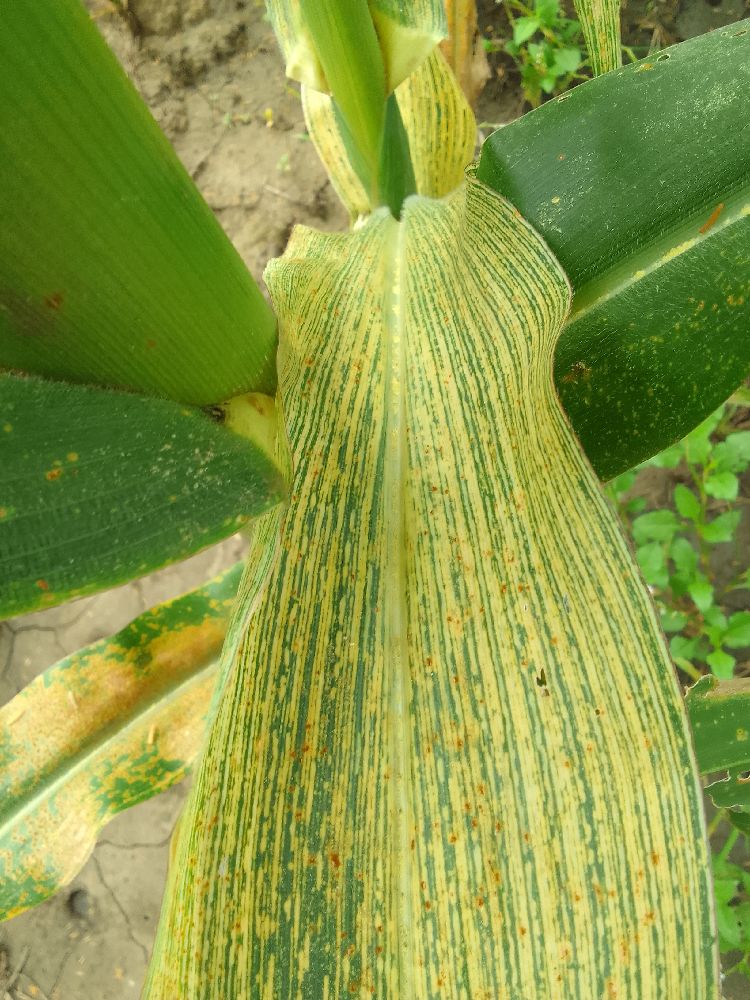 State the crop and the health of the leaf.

maize, maize streak virus
